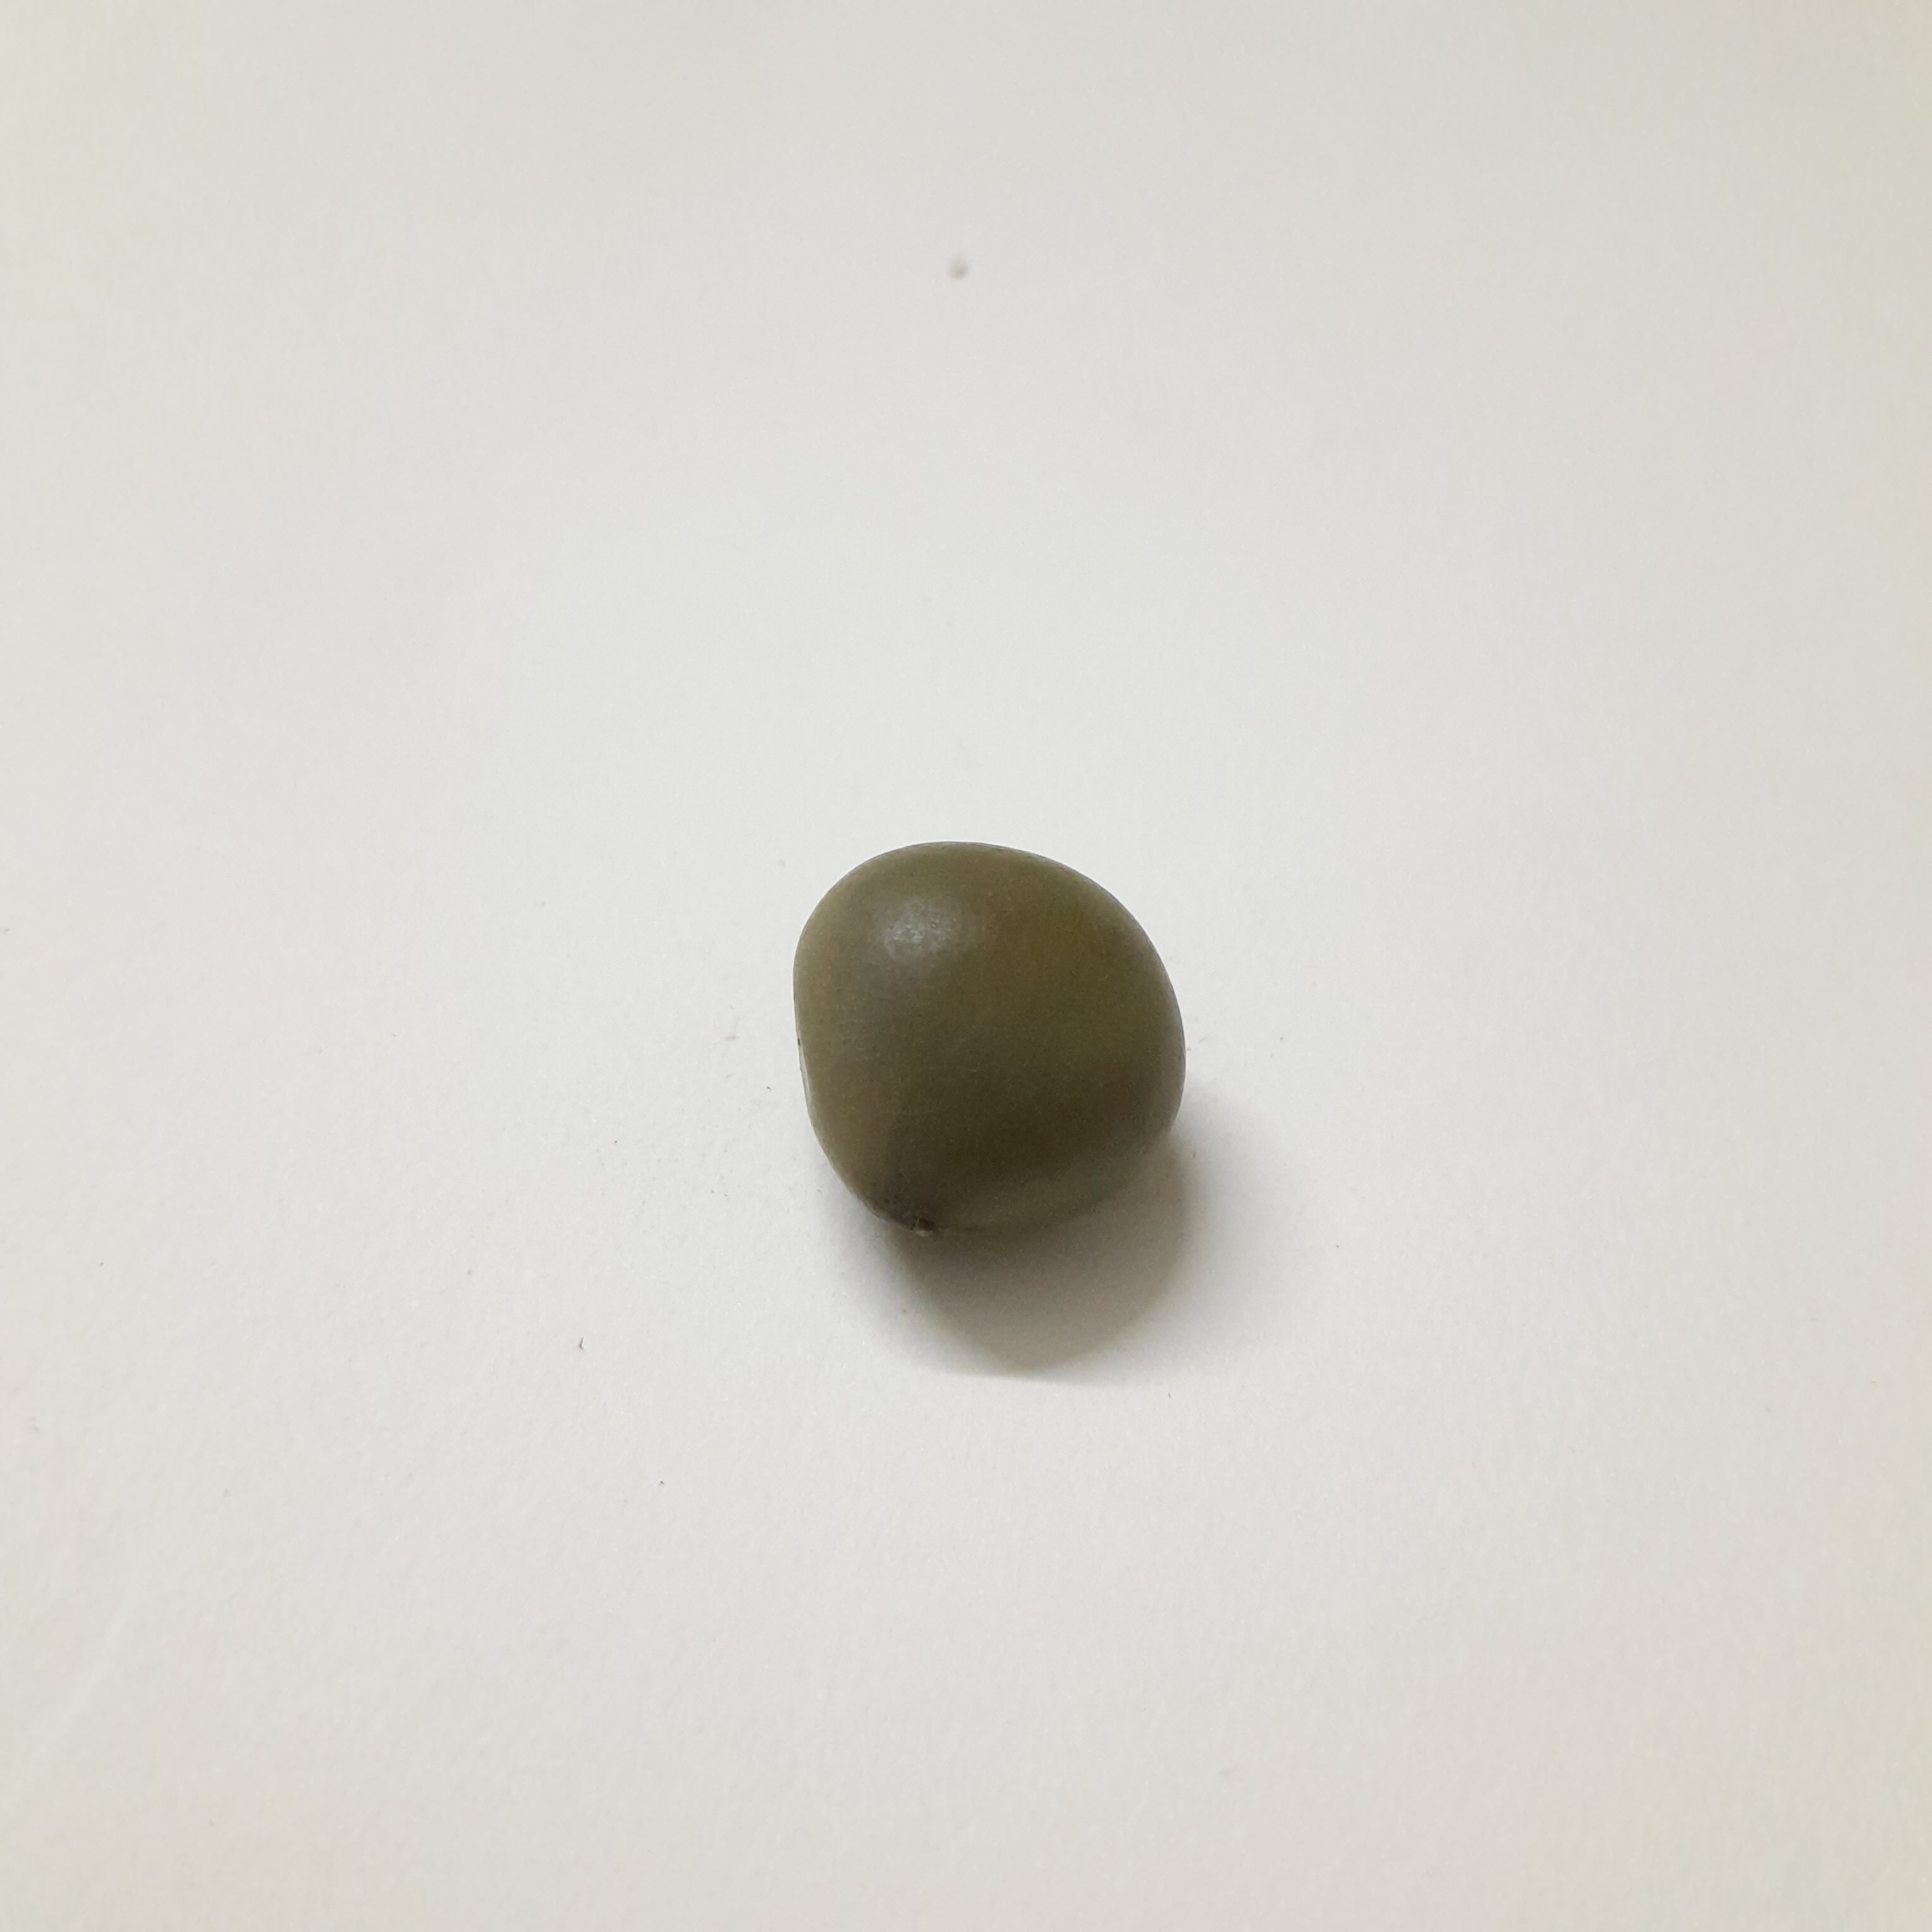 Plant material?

sagargota
